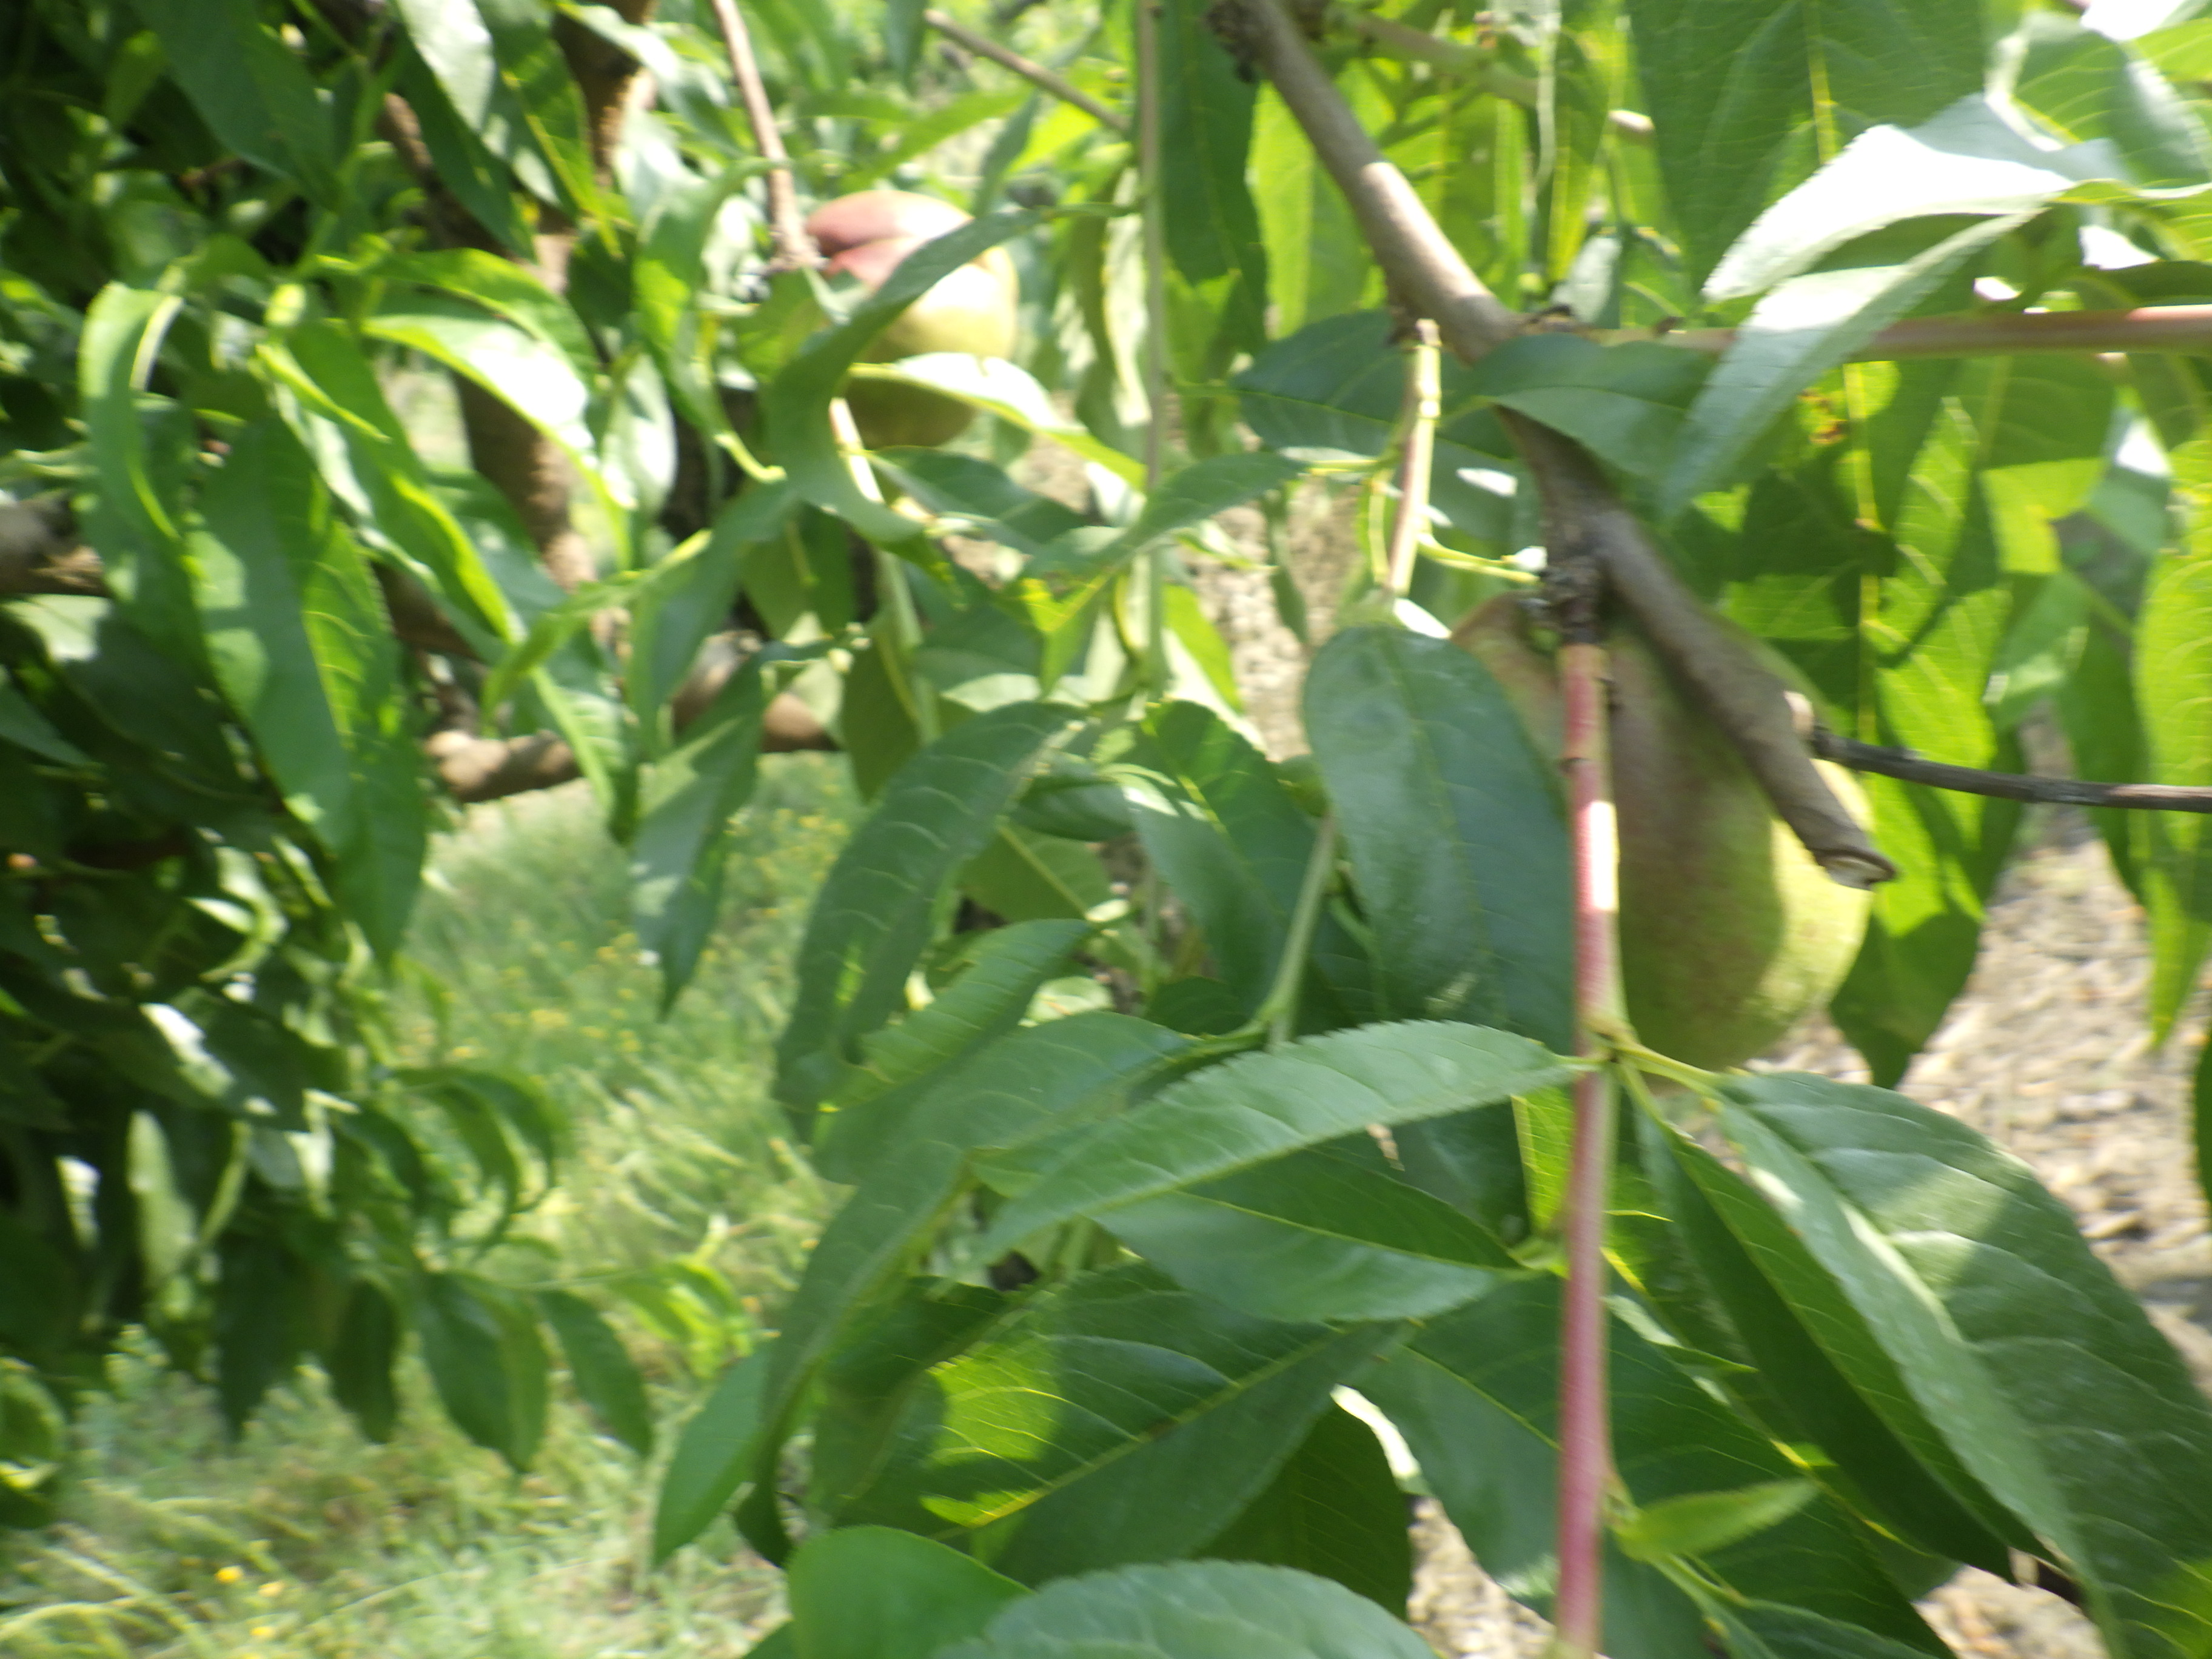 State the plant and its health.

peach, healthy
